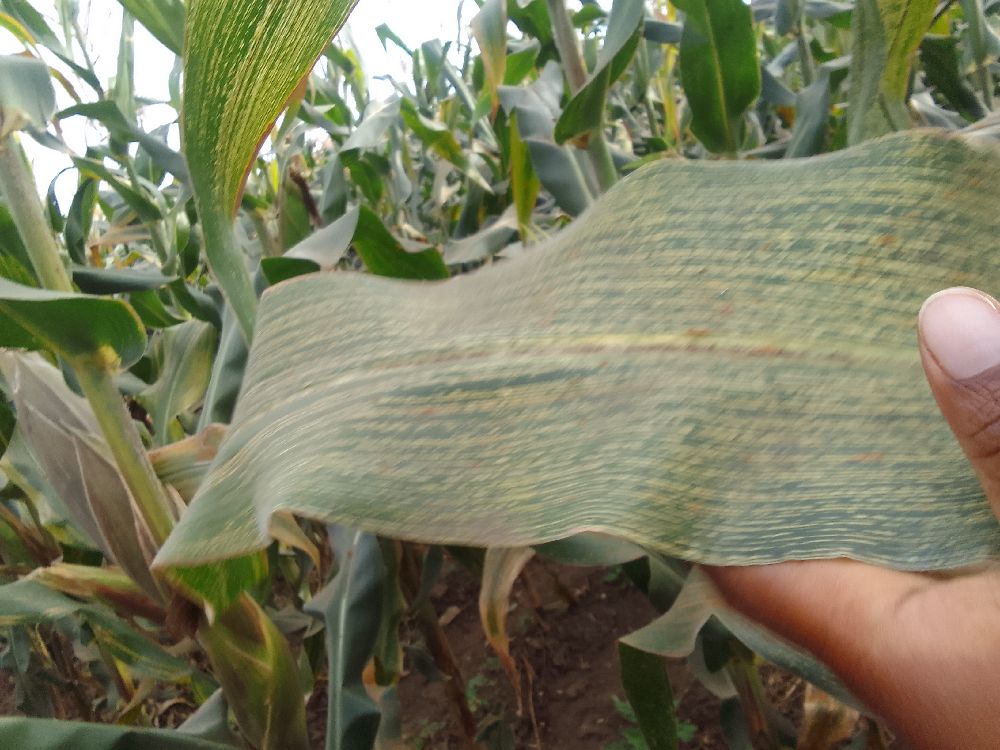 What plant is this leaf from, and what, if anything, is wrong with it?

maize, maize streak virus
